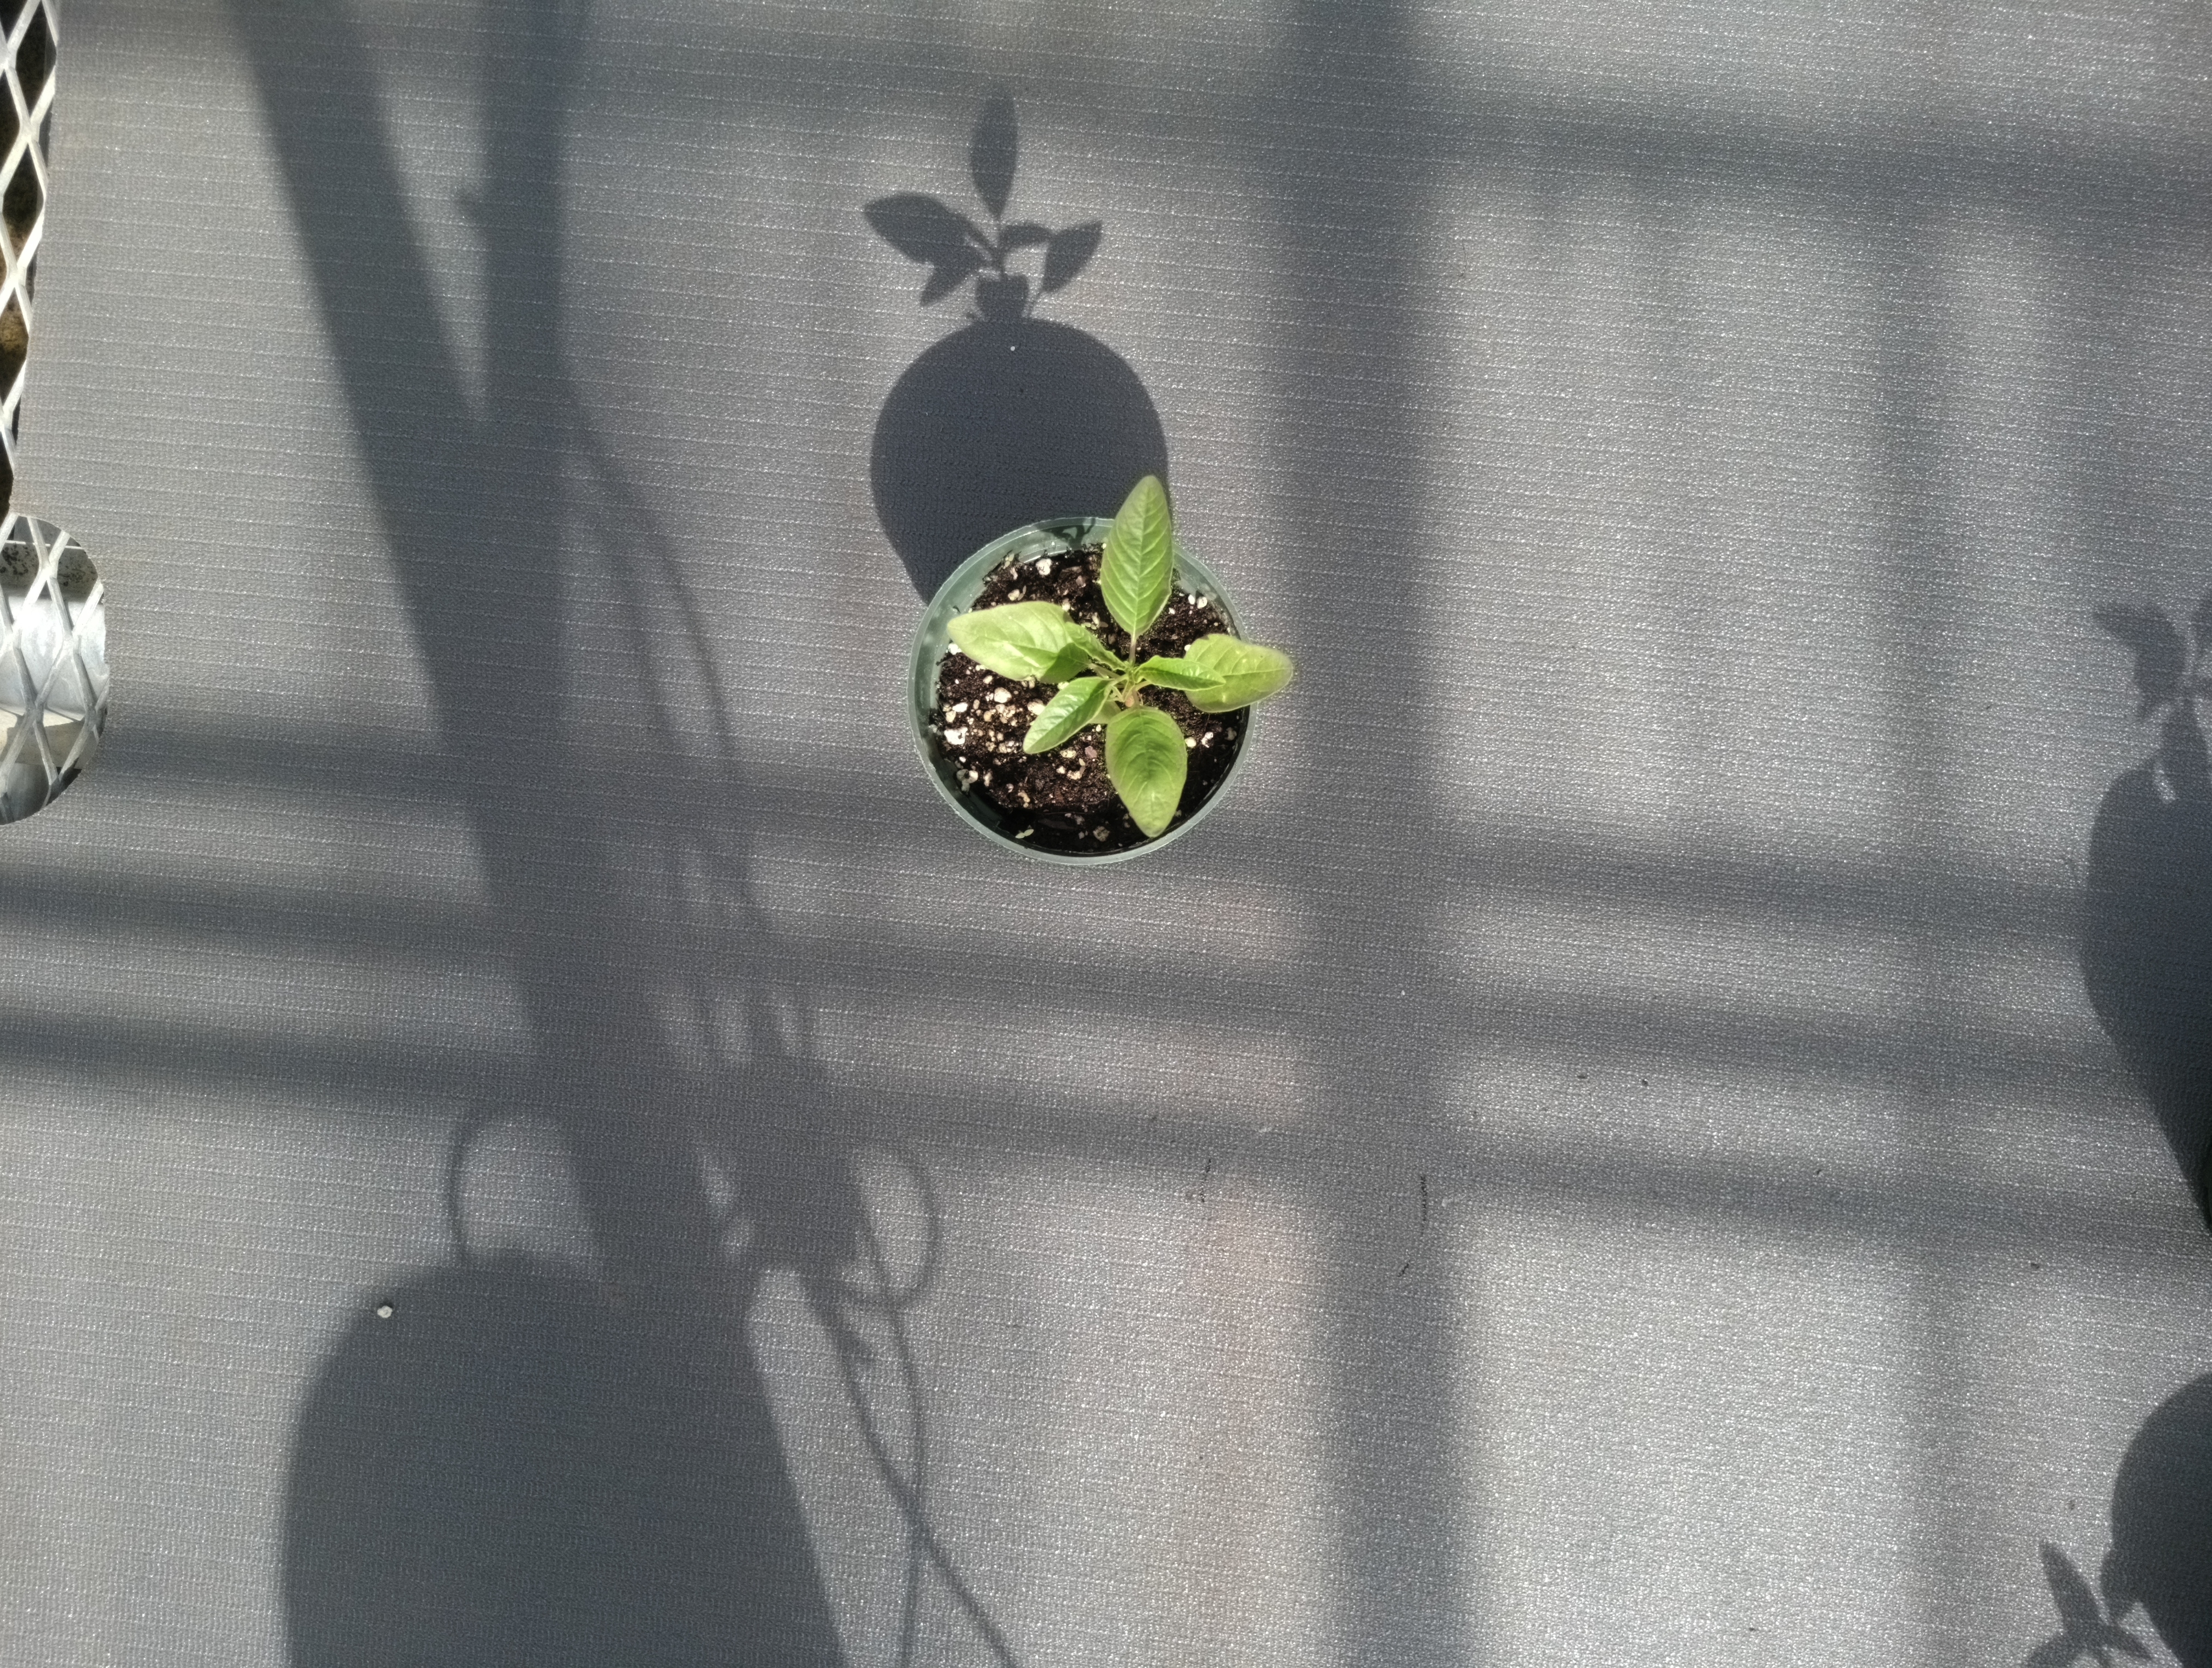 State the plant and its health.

waterhemp, healthy untreated
